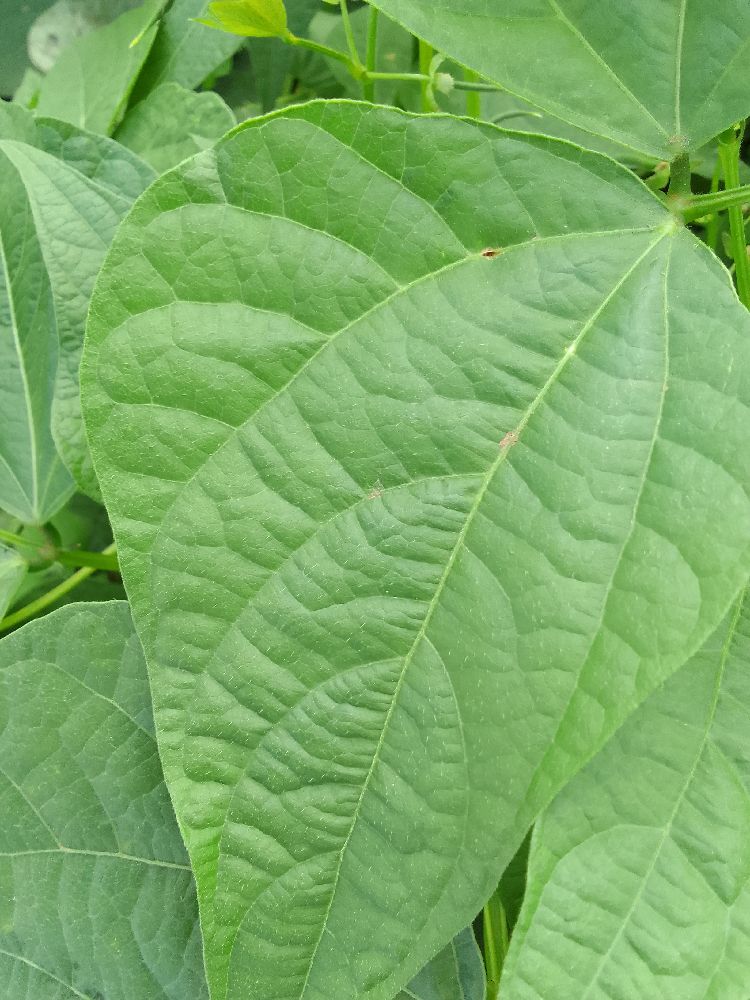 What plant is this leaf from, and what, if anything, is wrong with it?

common bean, healthy
